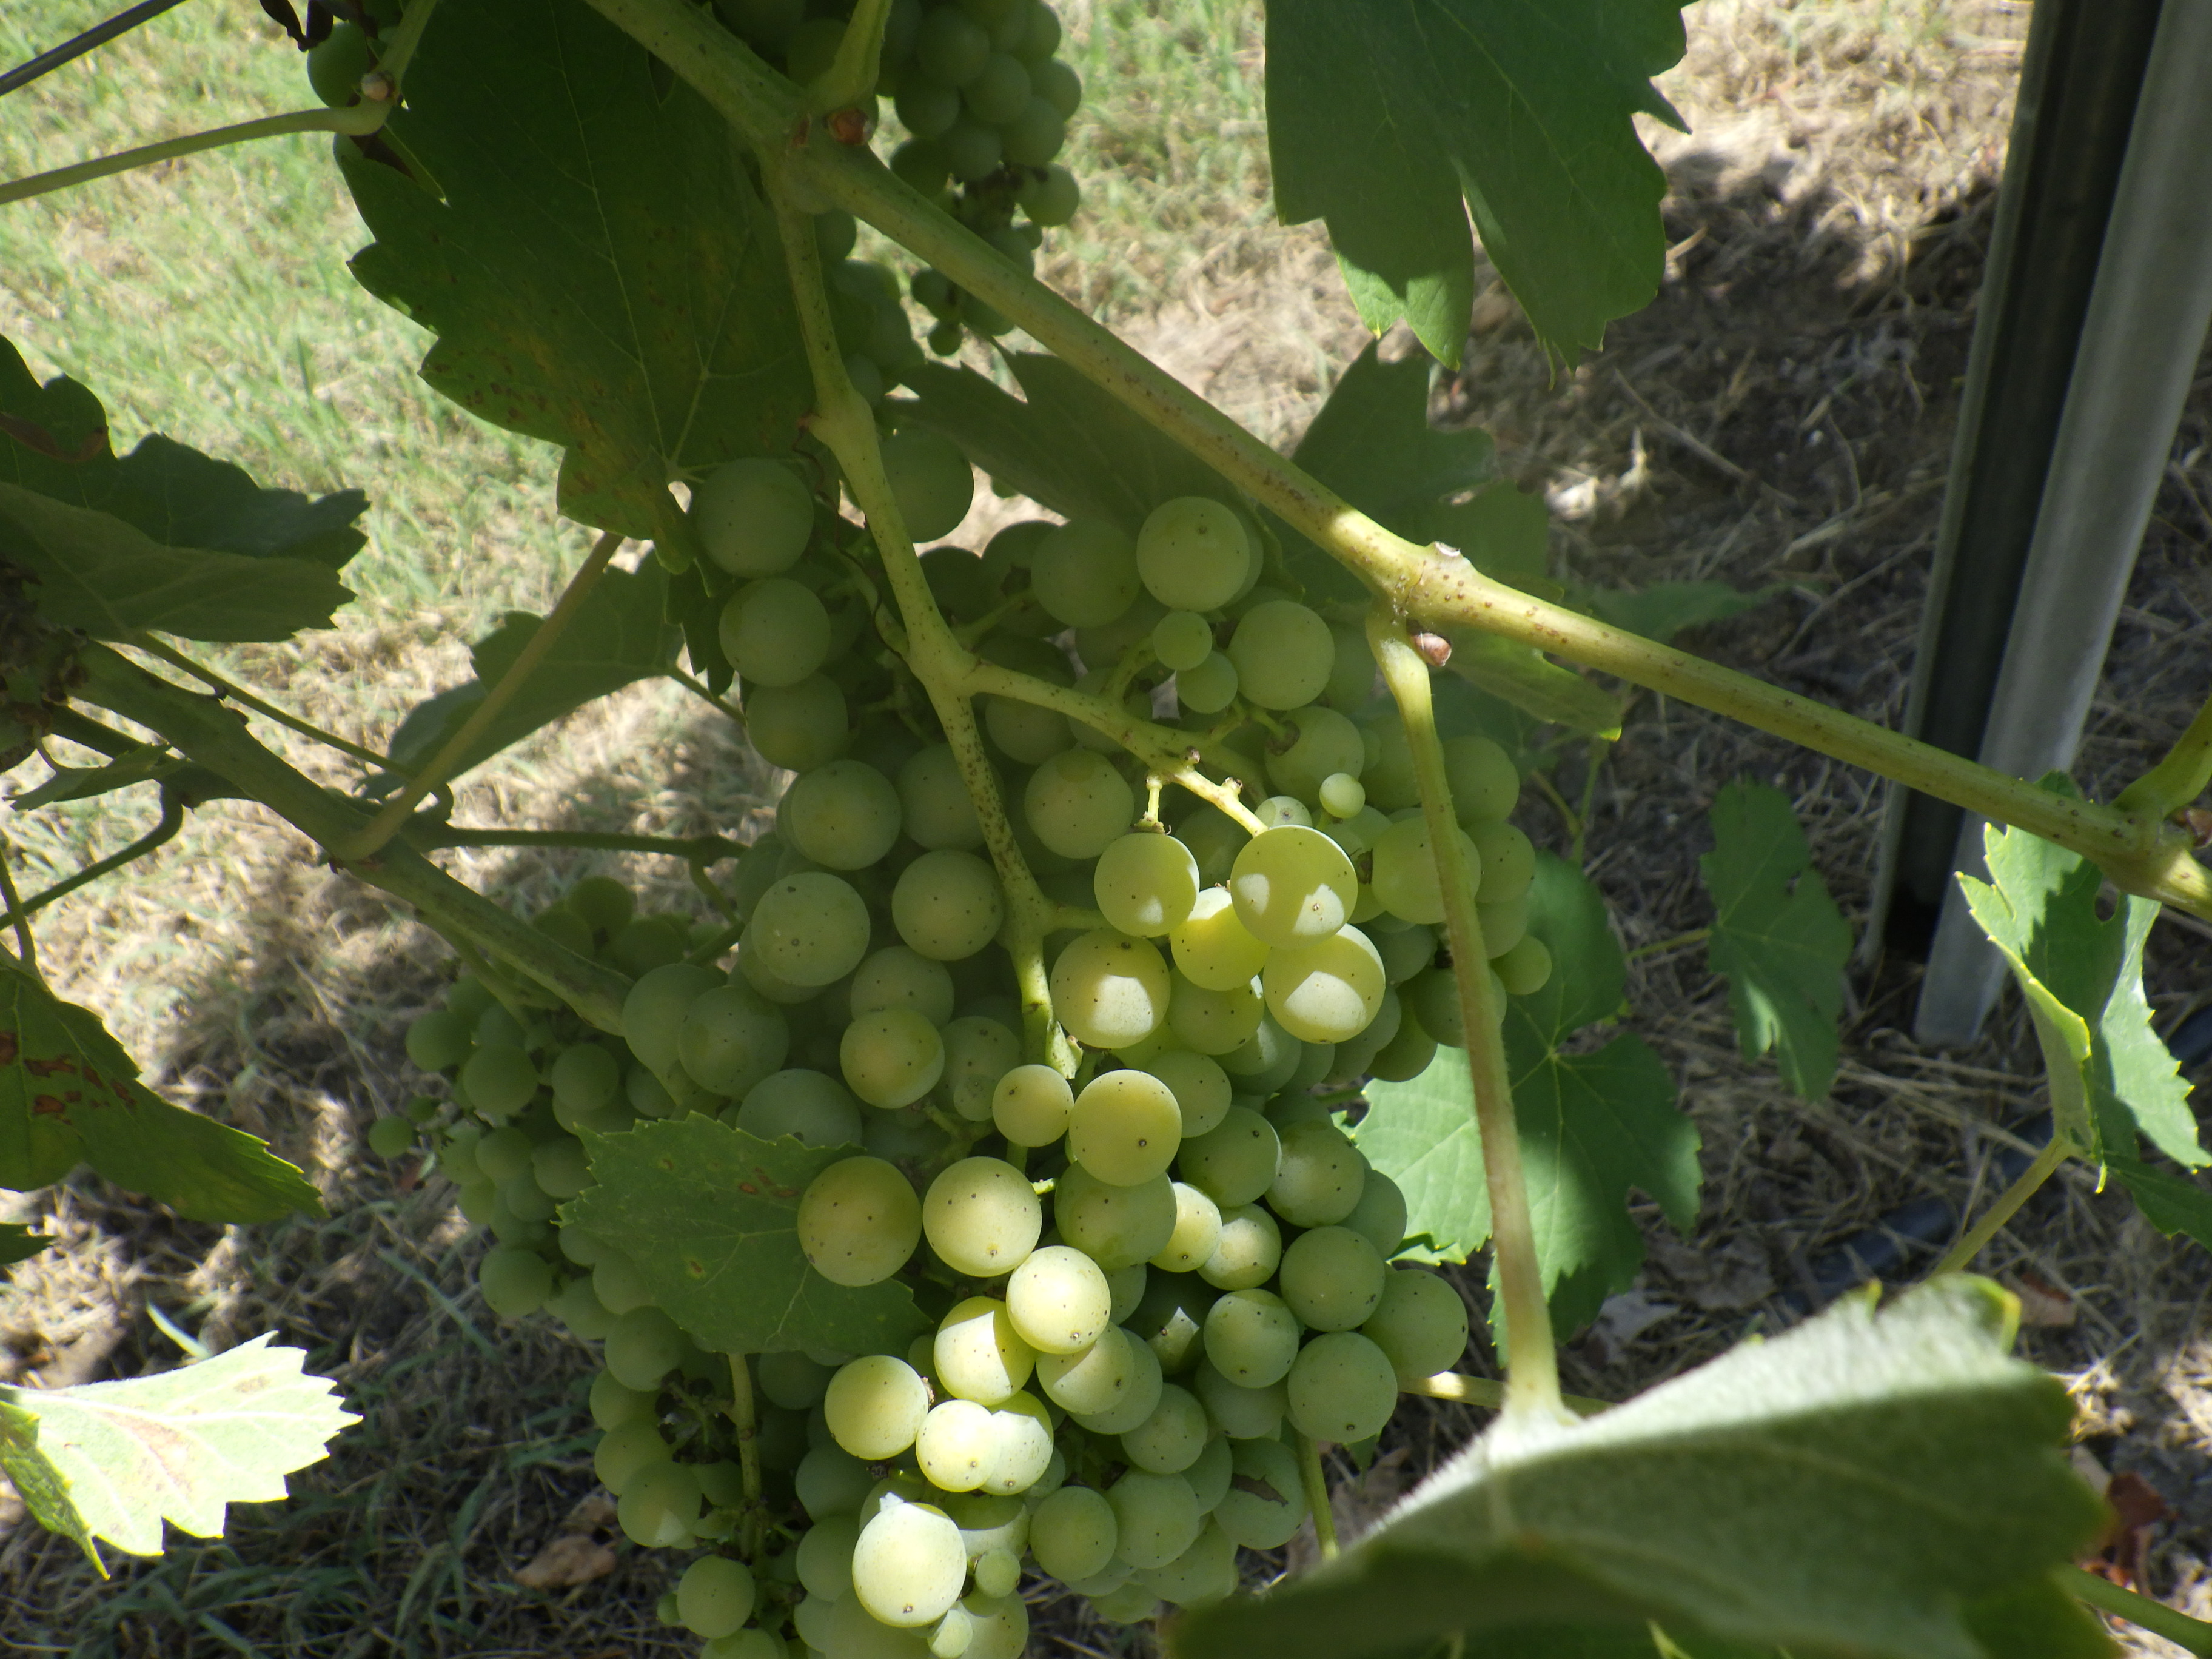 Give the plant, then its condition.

grapevine, black rot
